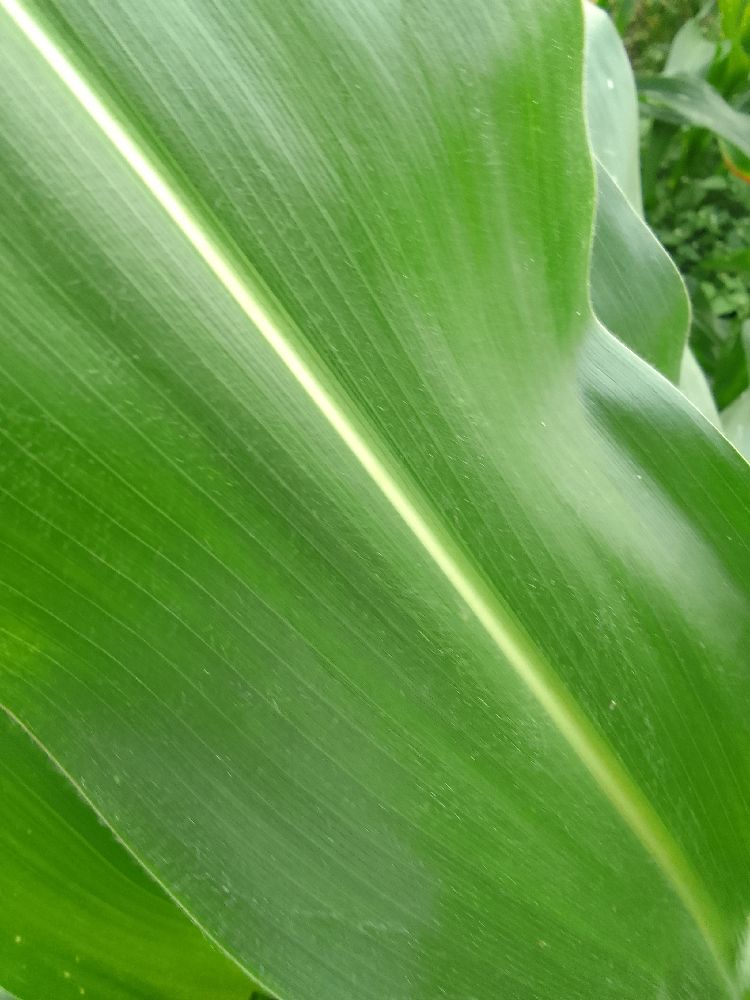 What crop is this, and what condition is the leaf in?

maize, healthy
